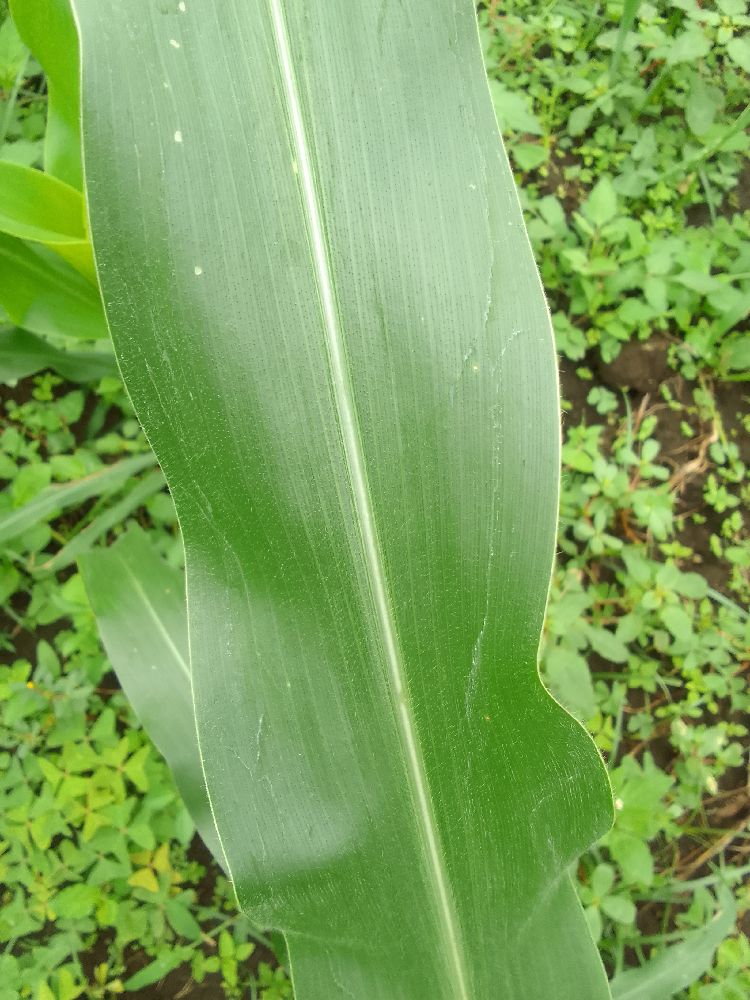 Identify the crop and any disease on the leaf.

maize, healthy
